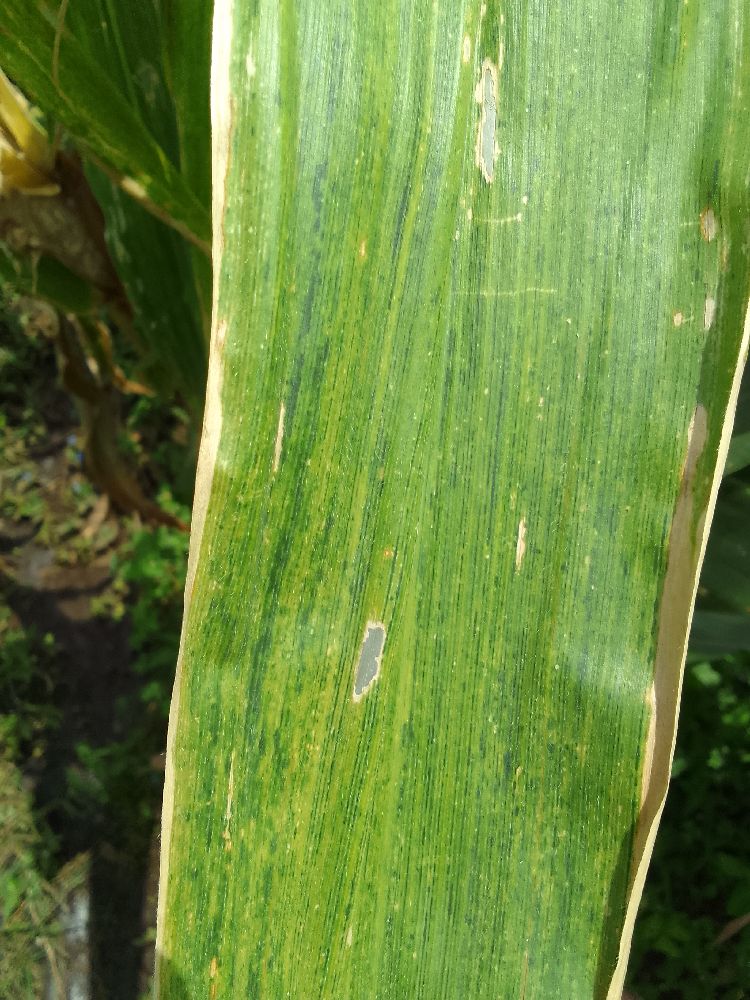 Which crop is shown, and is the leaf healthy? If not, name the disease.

maize, maize lethal necrosis
